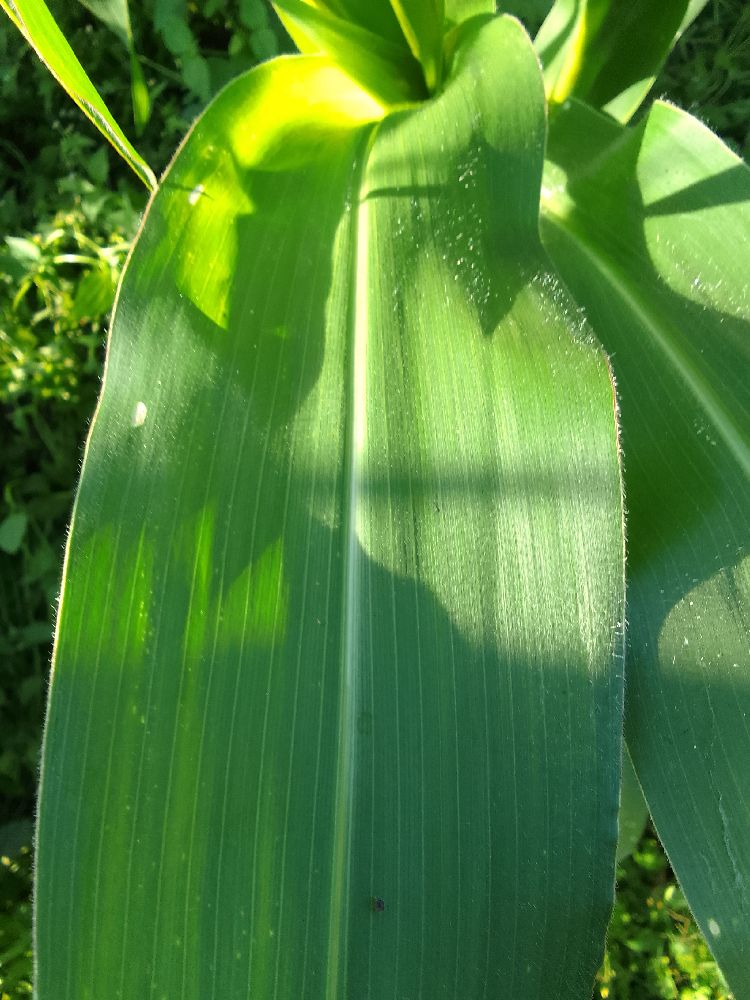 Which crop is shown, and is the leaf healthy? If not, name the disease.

maize, healthy
